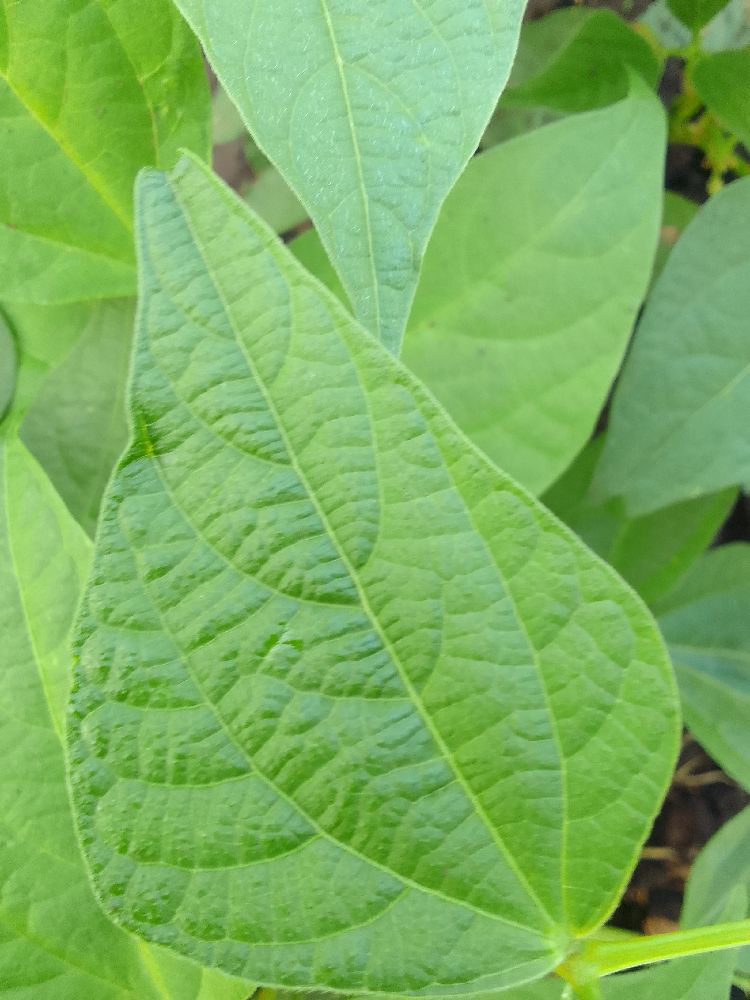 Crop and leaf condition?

common bean, healthy
